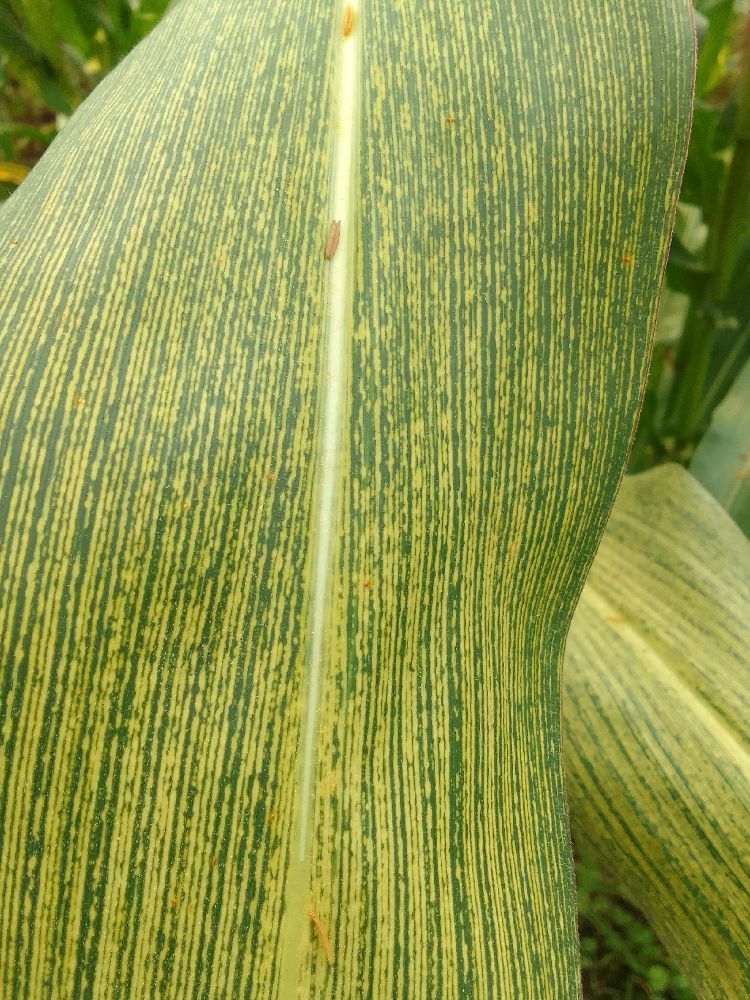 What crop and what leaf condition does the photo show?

maize, maize streak virus
